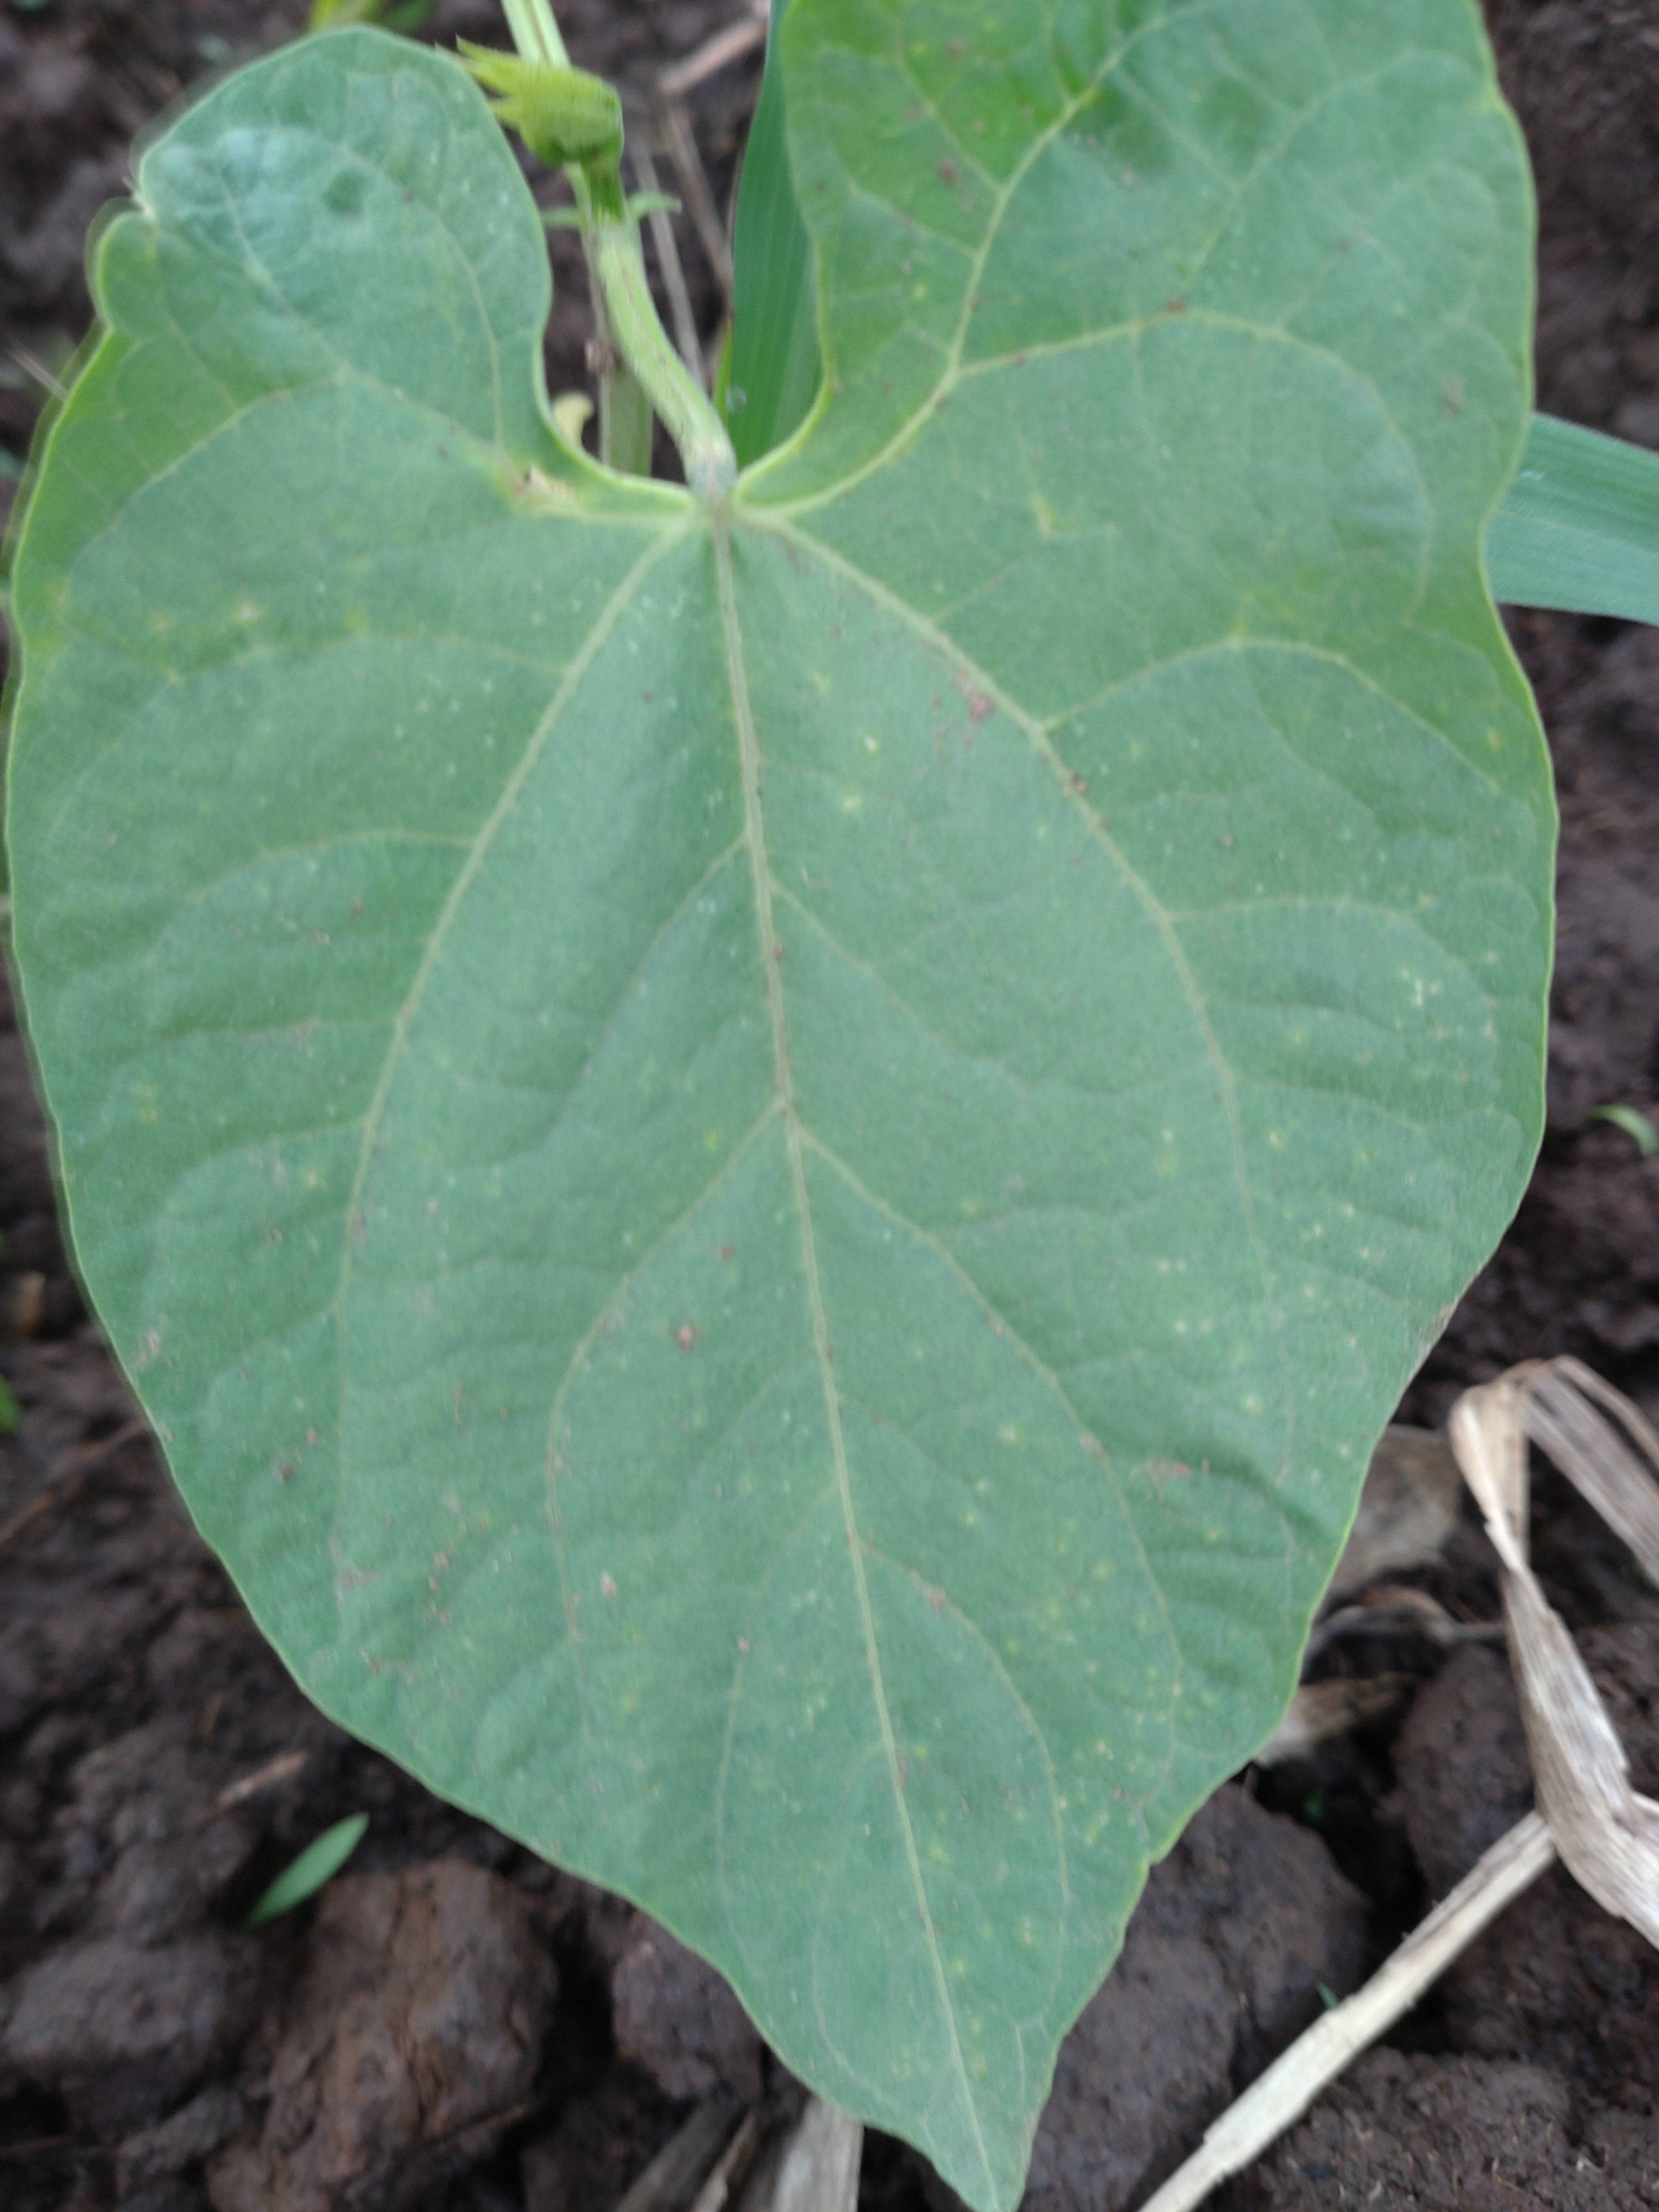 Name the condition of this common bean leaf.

healthy
